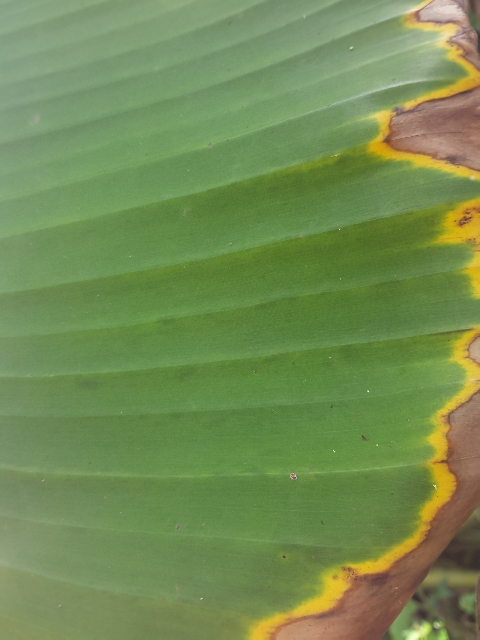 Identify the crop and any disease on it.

banana, fusarium wilt race 1
